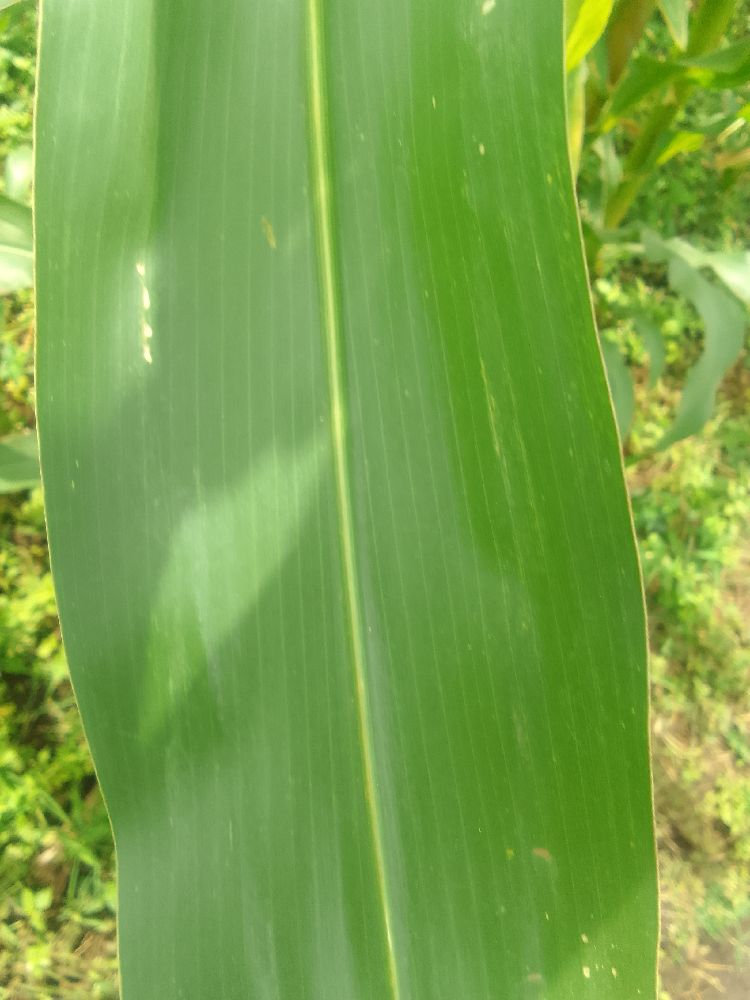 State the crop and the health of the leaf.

maize, healthy
